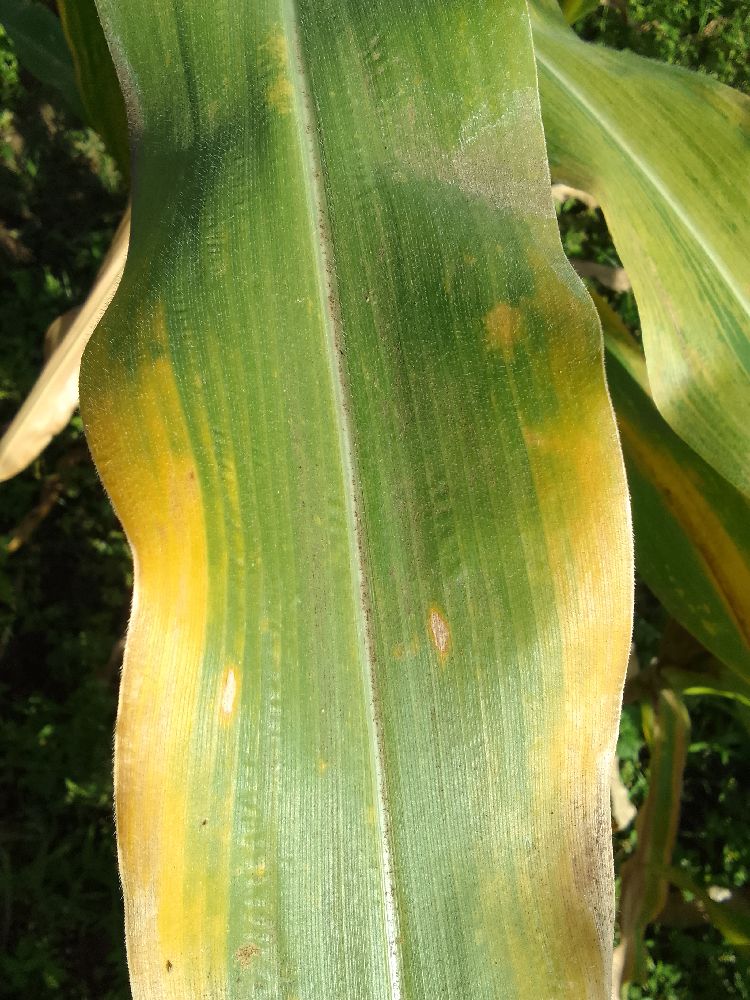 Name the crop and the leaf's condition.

maize, maize lethal necrosis
